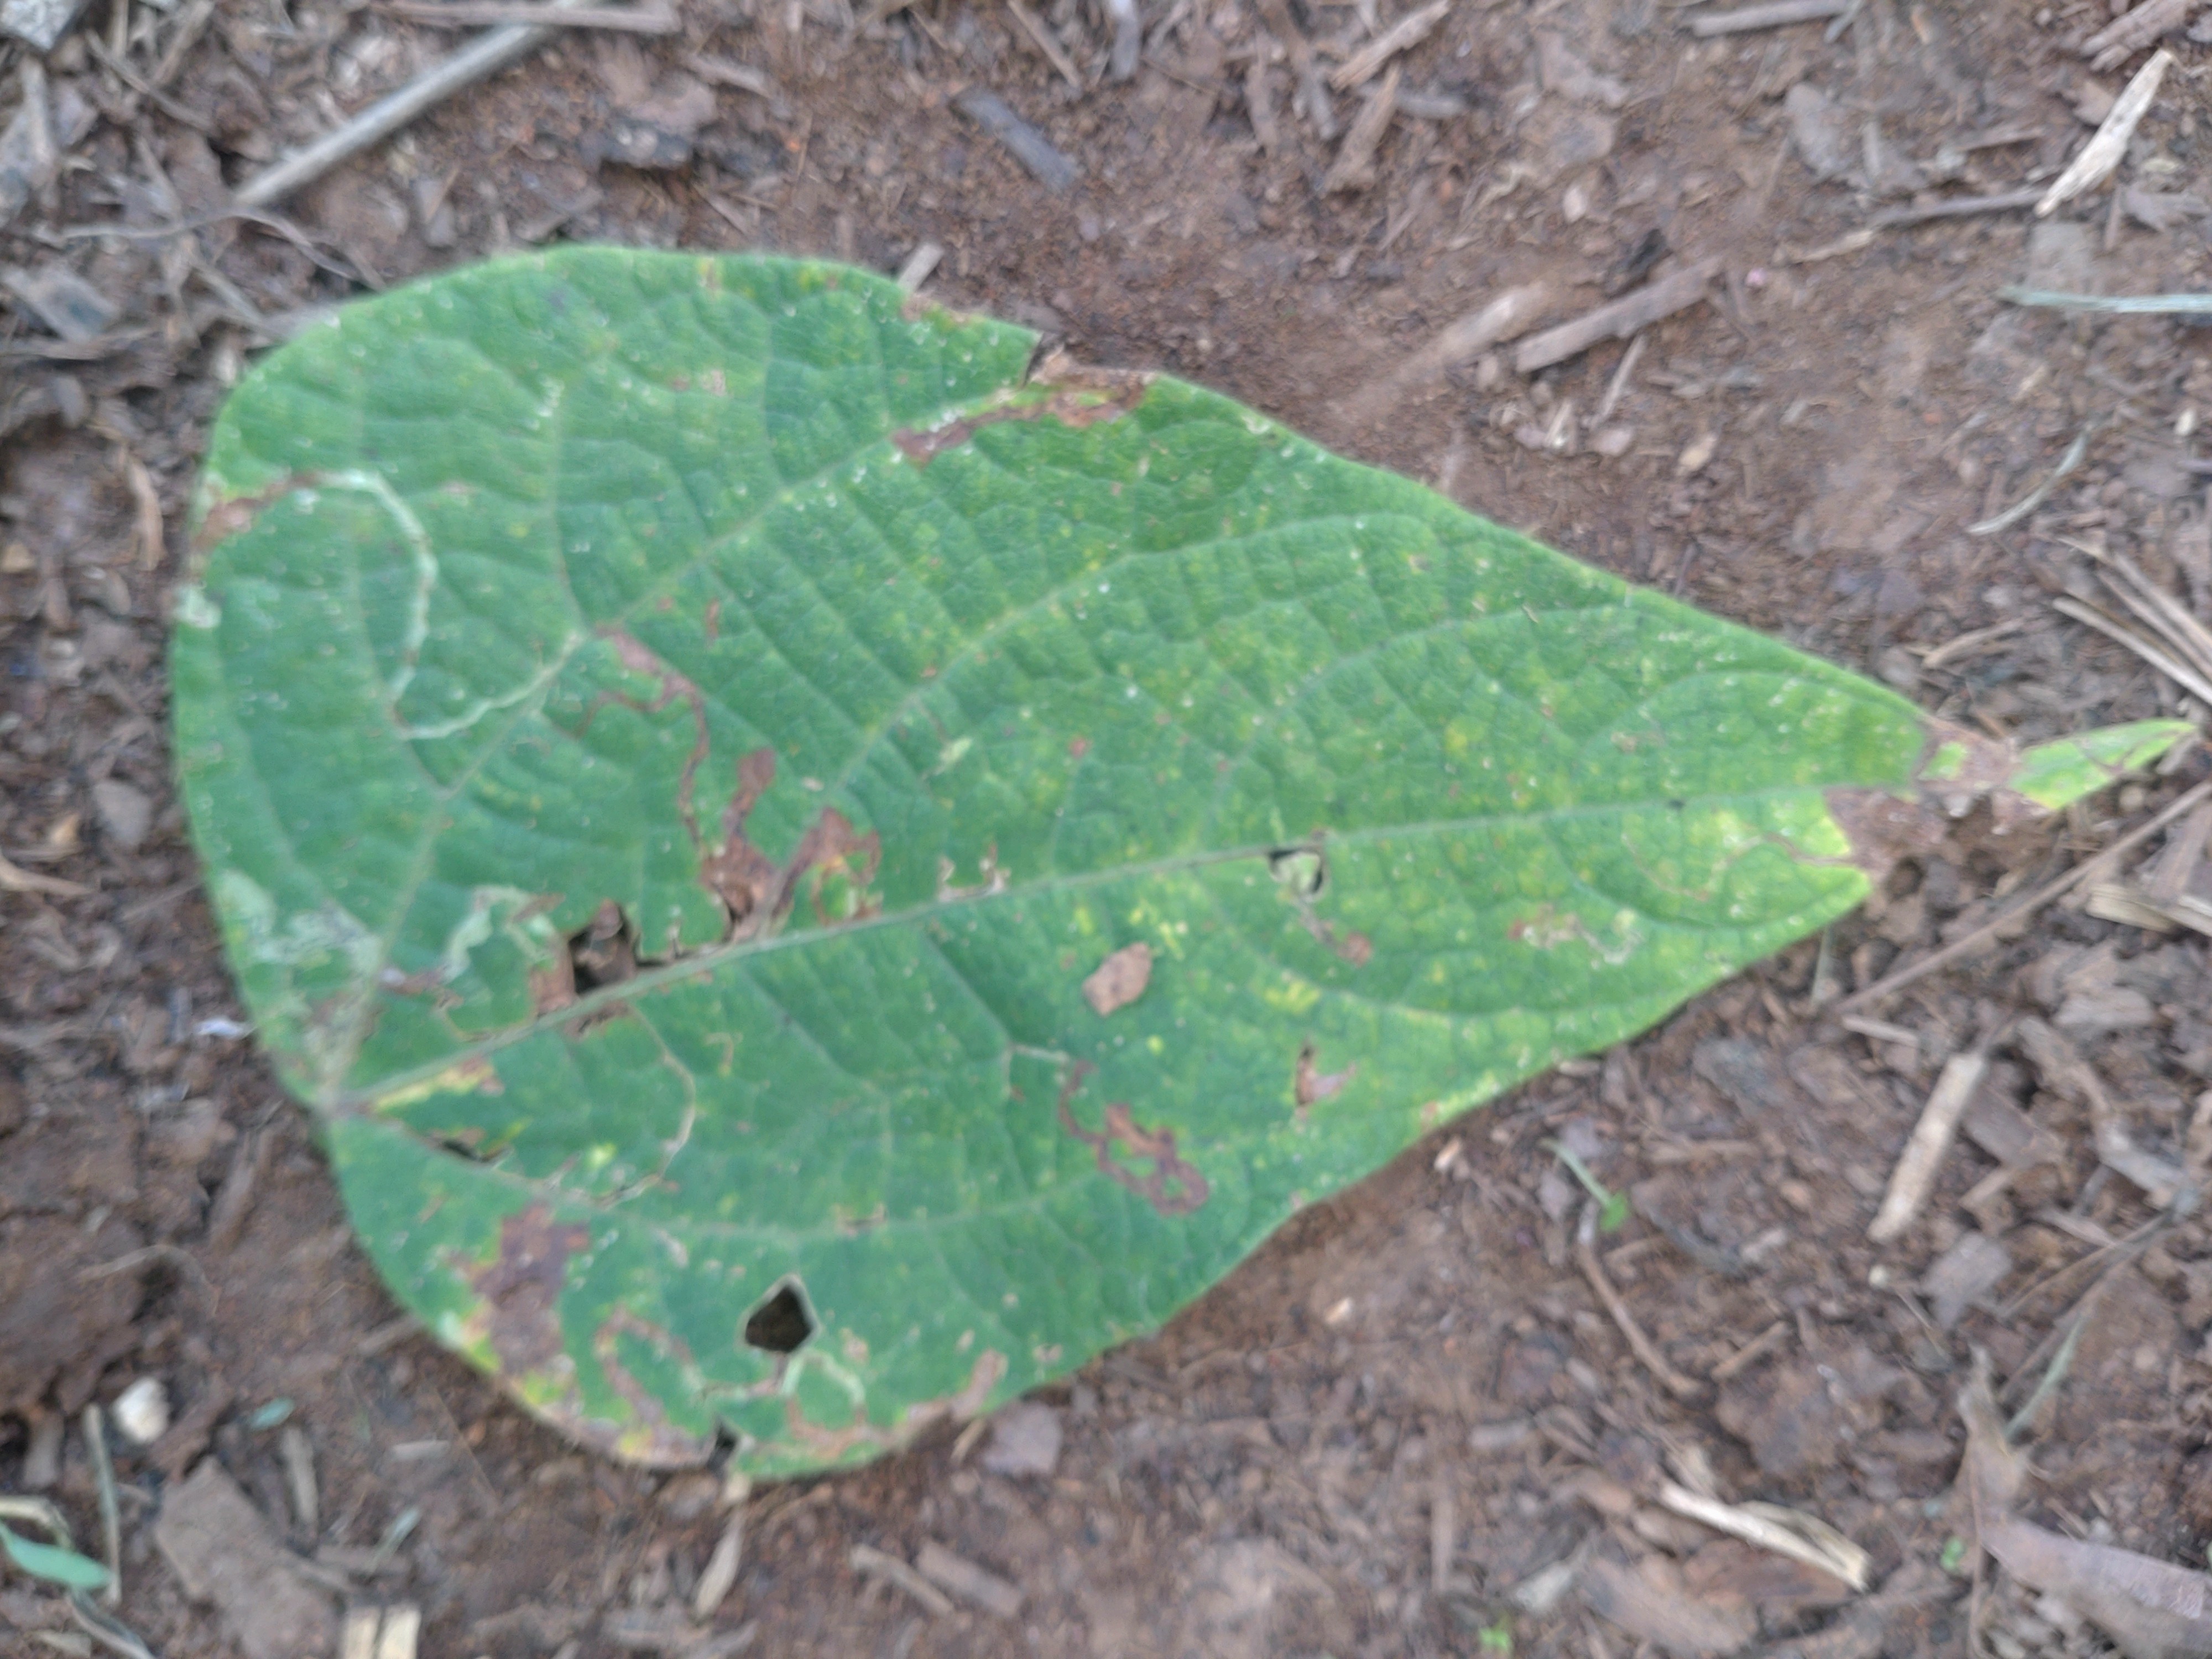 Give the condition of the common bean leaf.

anthracnose
